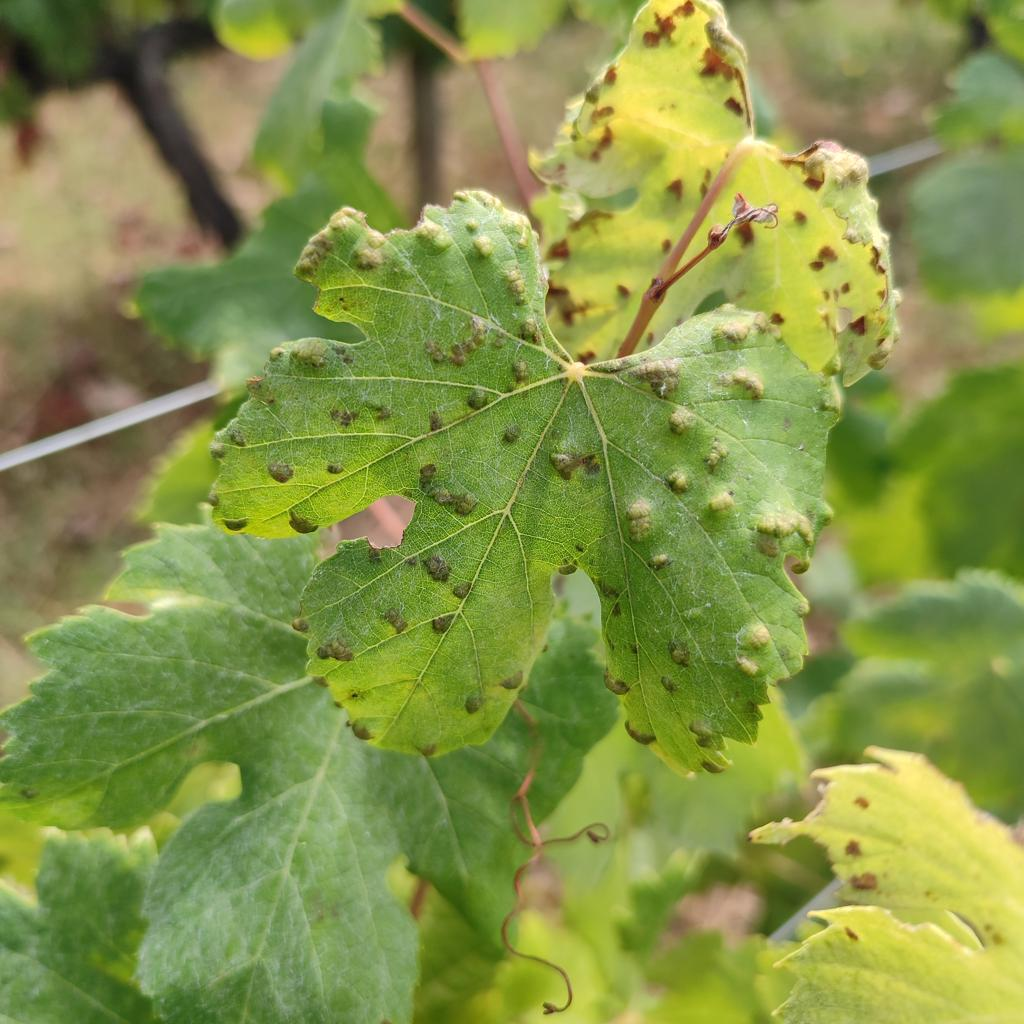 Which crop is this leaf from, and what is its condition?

grapevine, erineum mite
